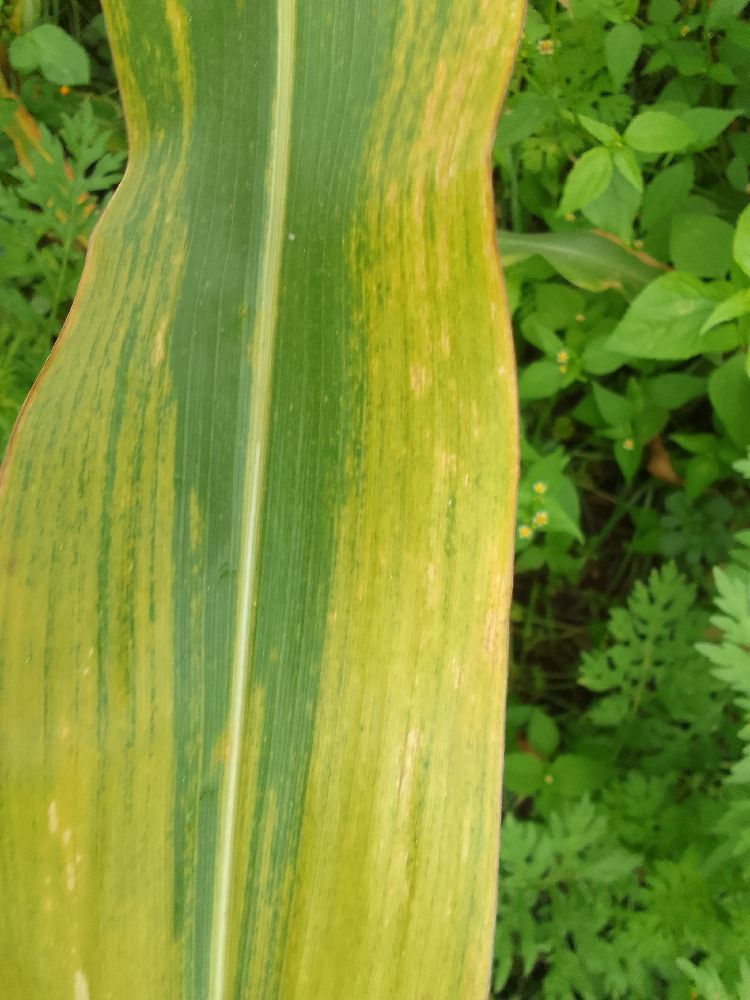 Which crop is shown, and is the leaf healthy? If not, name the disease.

maize, maize lethal necrosis
